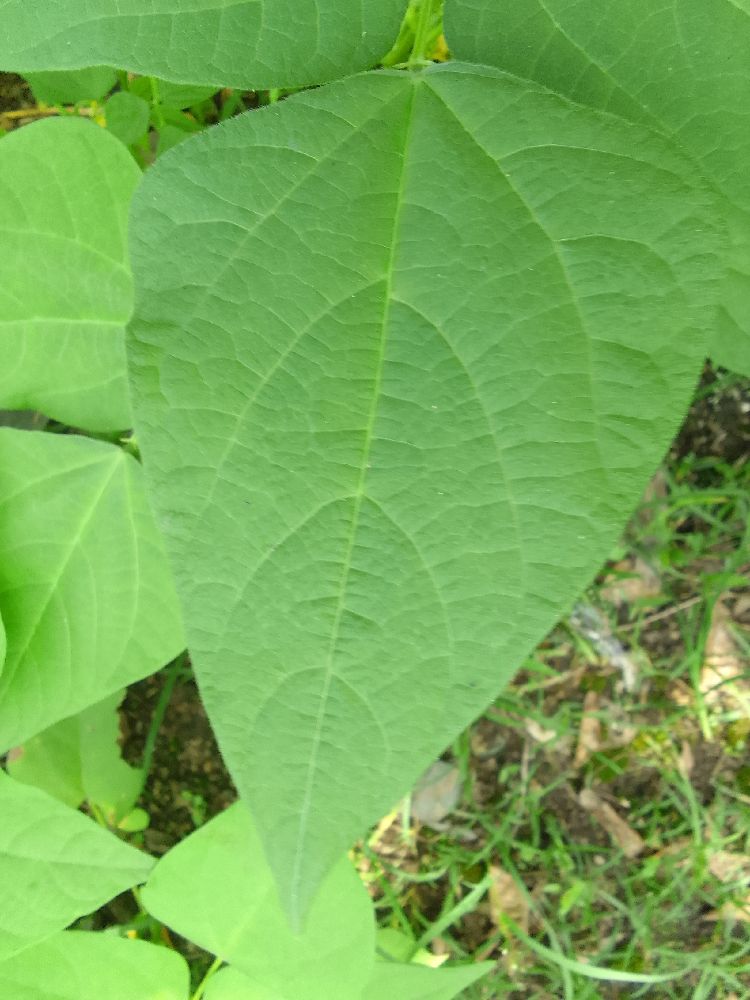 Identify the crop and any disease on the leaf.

common bean, healthy
